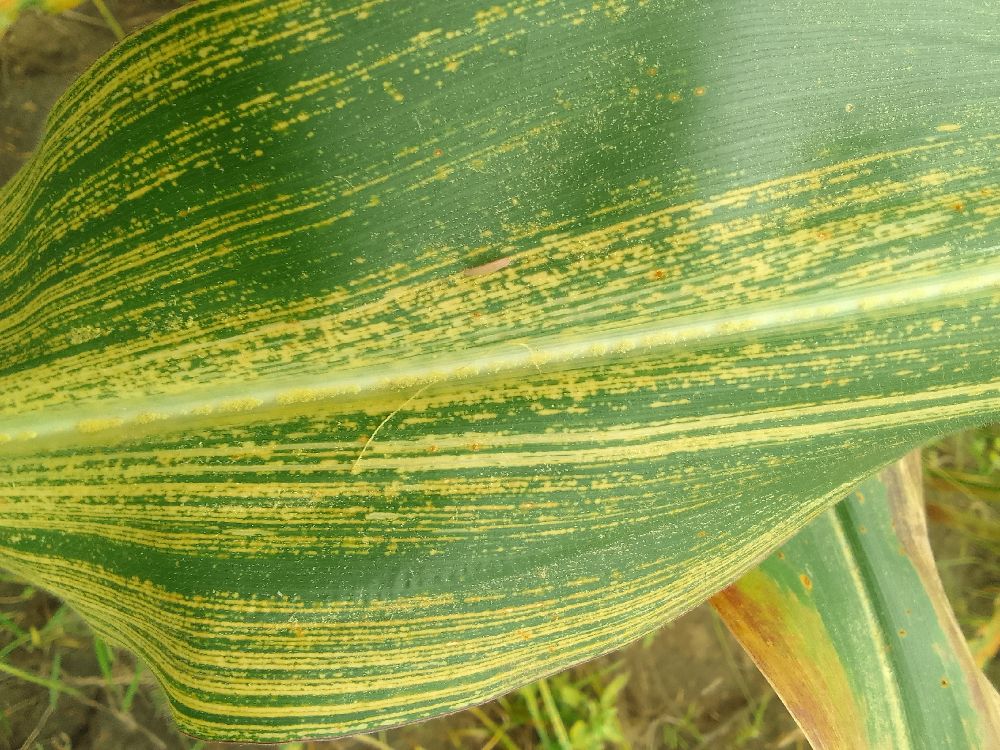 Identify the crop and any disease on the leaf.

maize, maize streak virus
